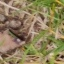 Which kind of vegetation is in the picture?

grass
